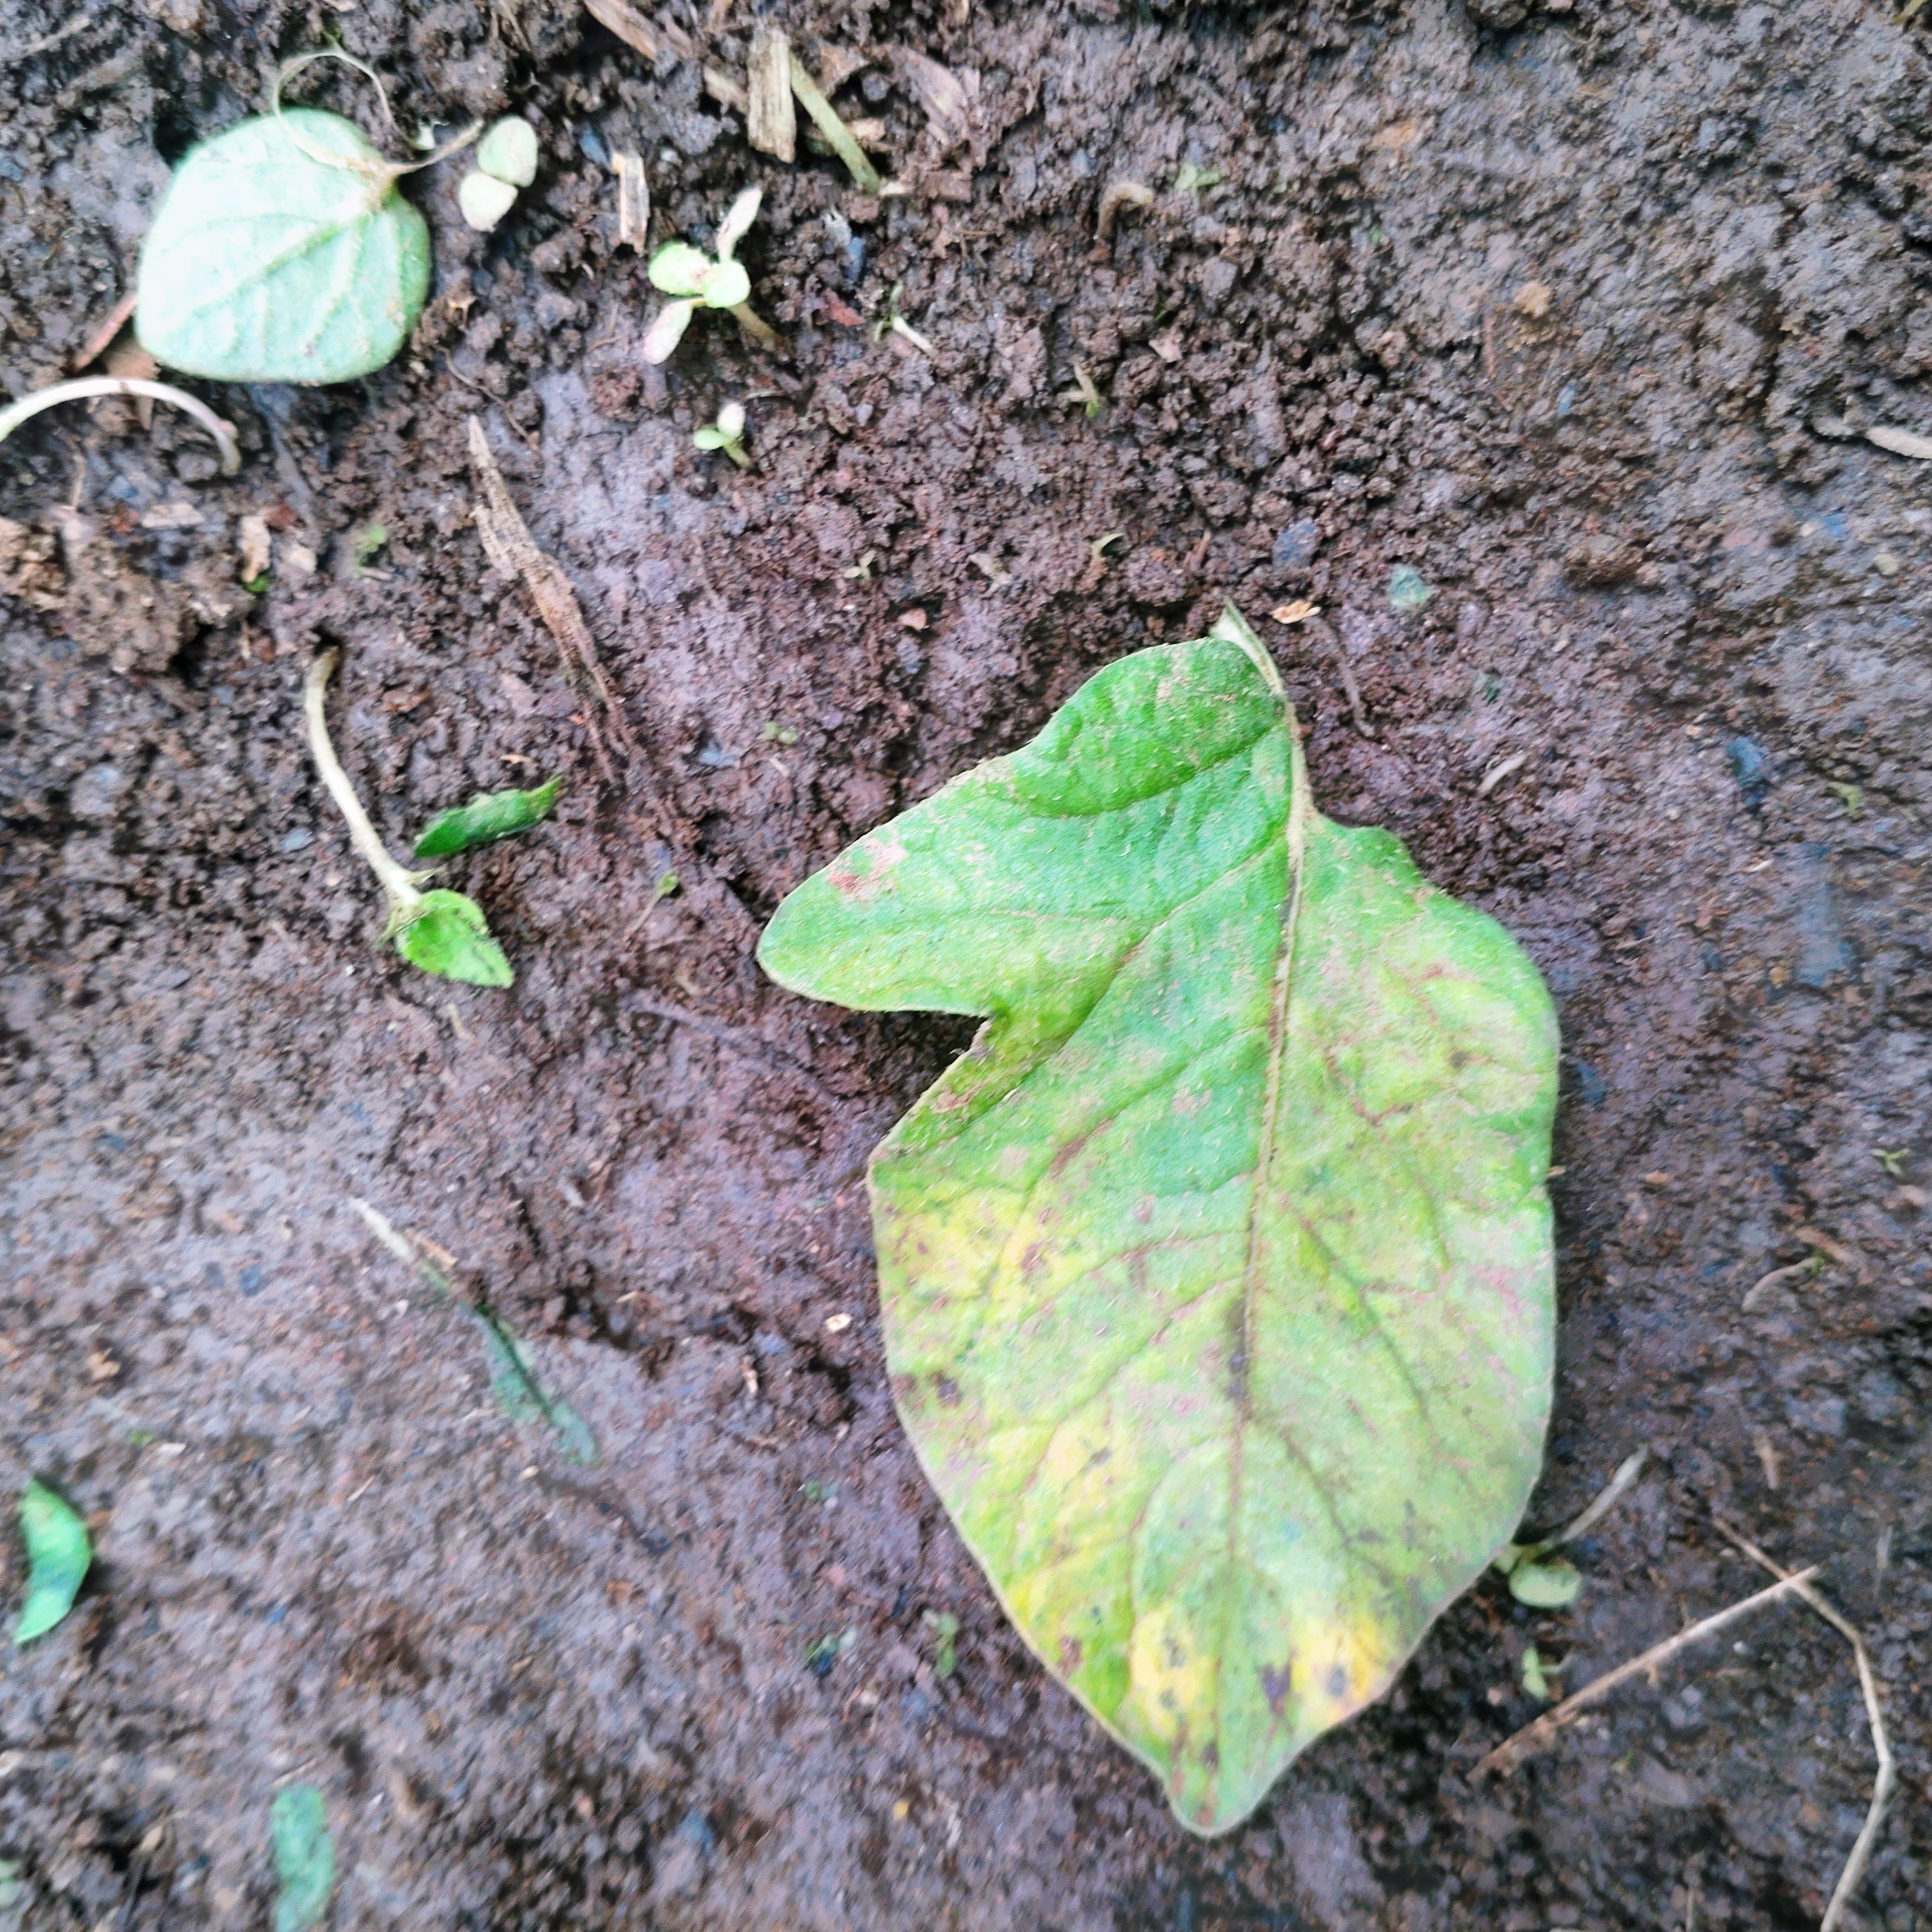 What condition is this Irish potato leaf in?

late blight
